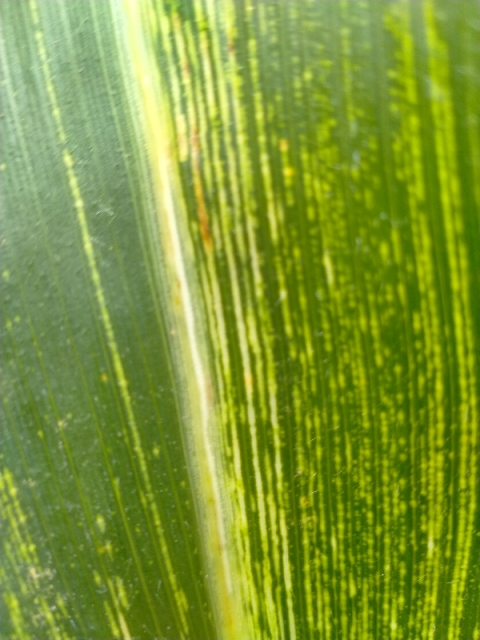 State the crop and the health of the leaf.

maize, maize streak virus
